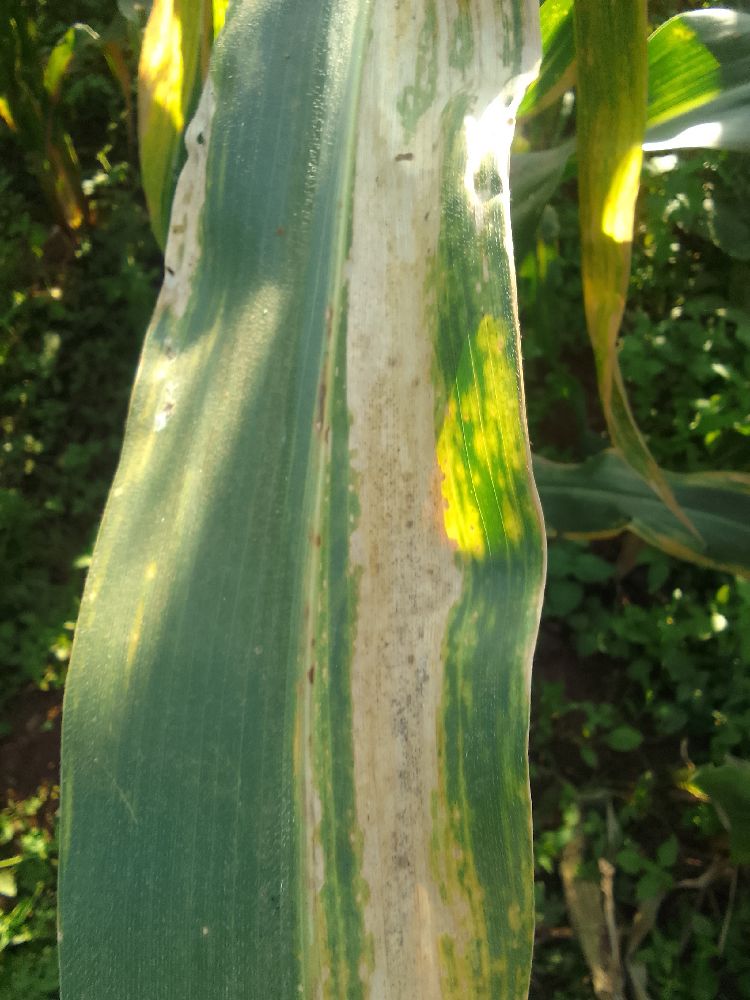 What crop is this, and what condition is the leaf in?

maize, maize lethal necrosis
